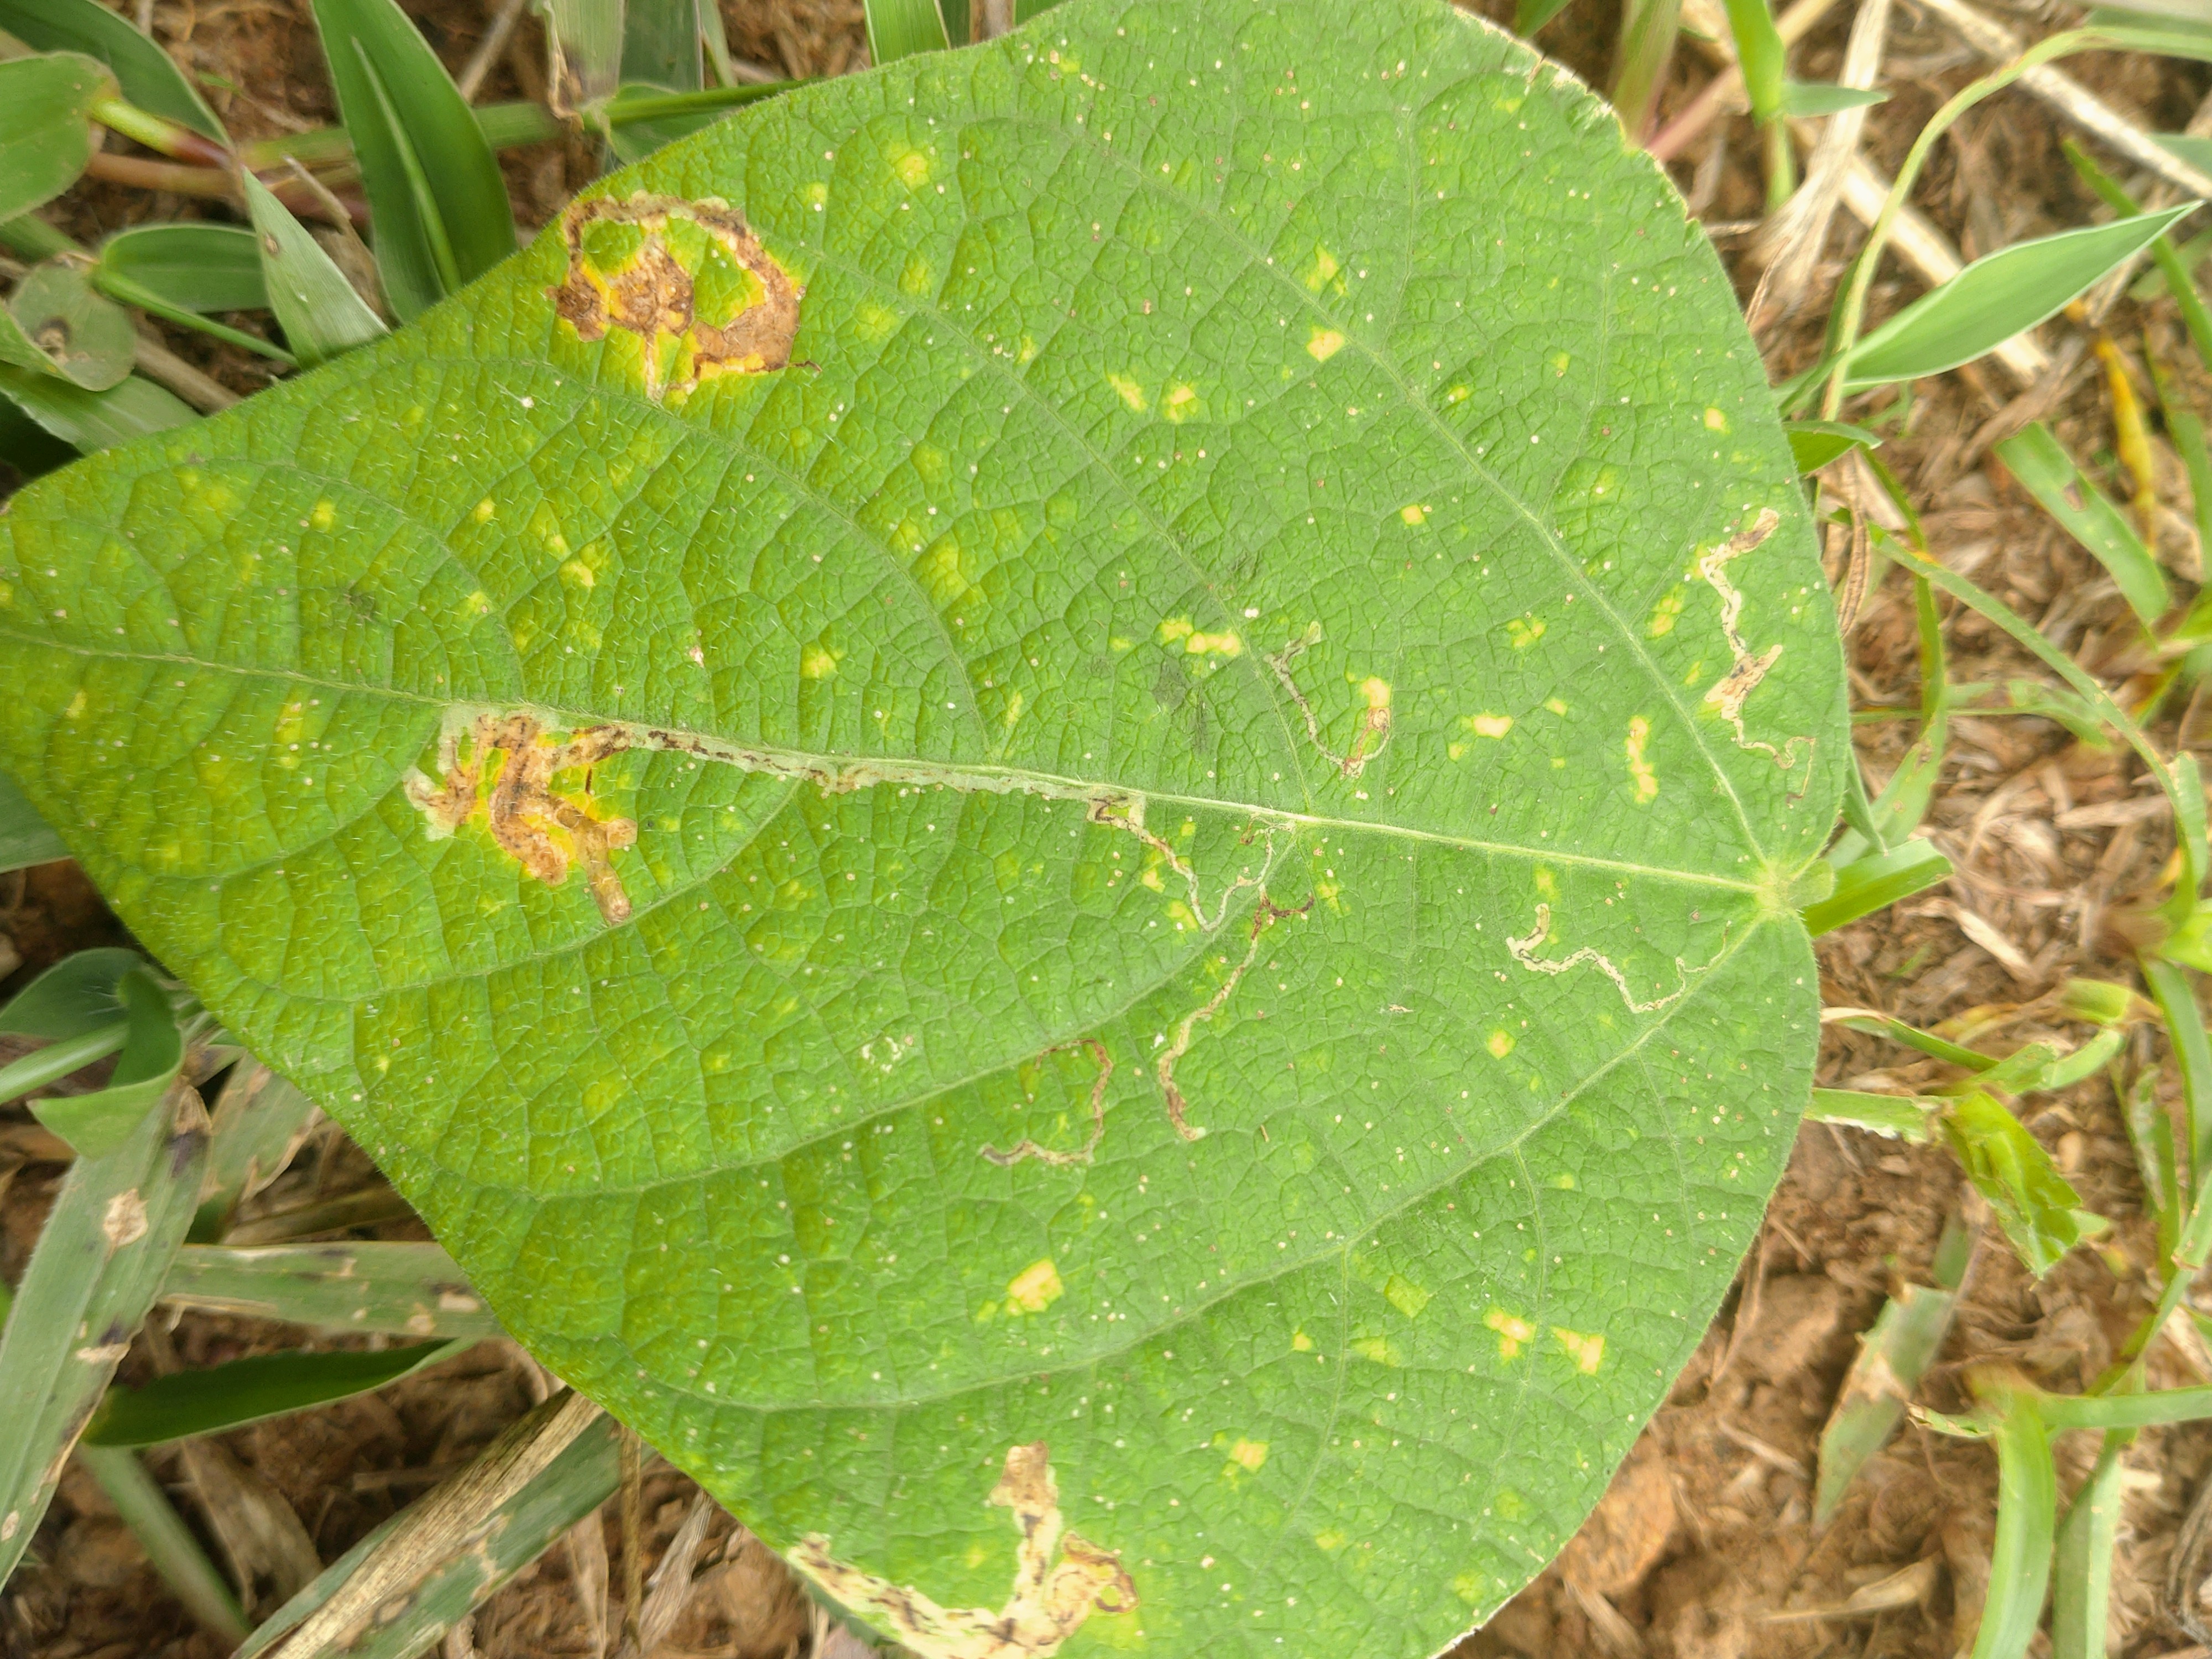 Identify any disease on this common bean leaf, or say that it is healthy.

rust
